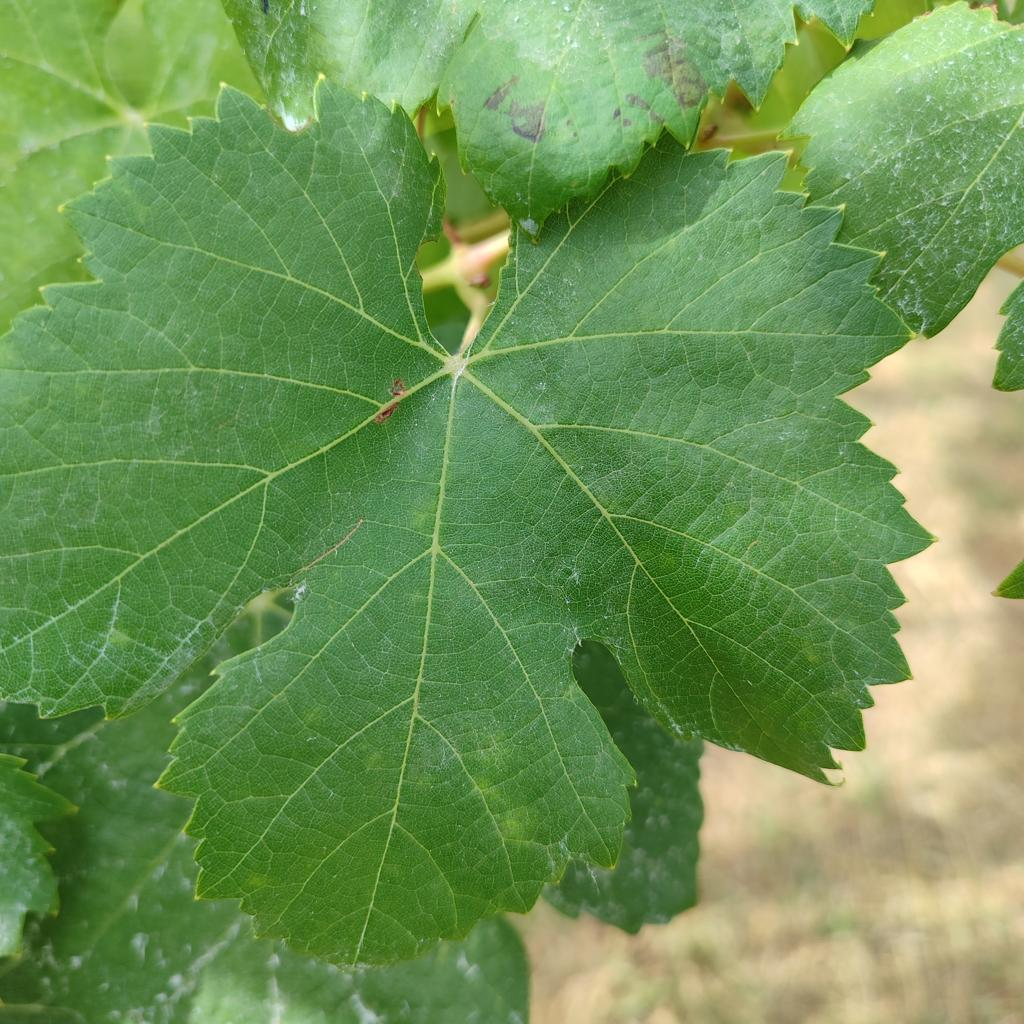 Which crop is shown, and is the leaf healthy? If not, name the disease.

grapevine, healthy
